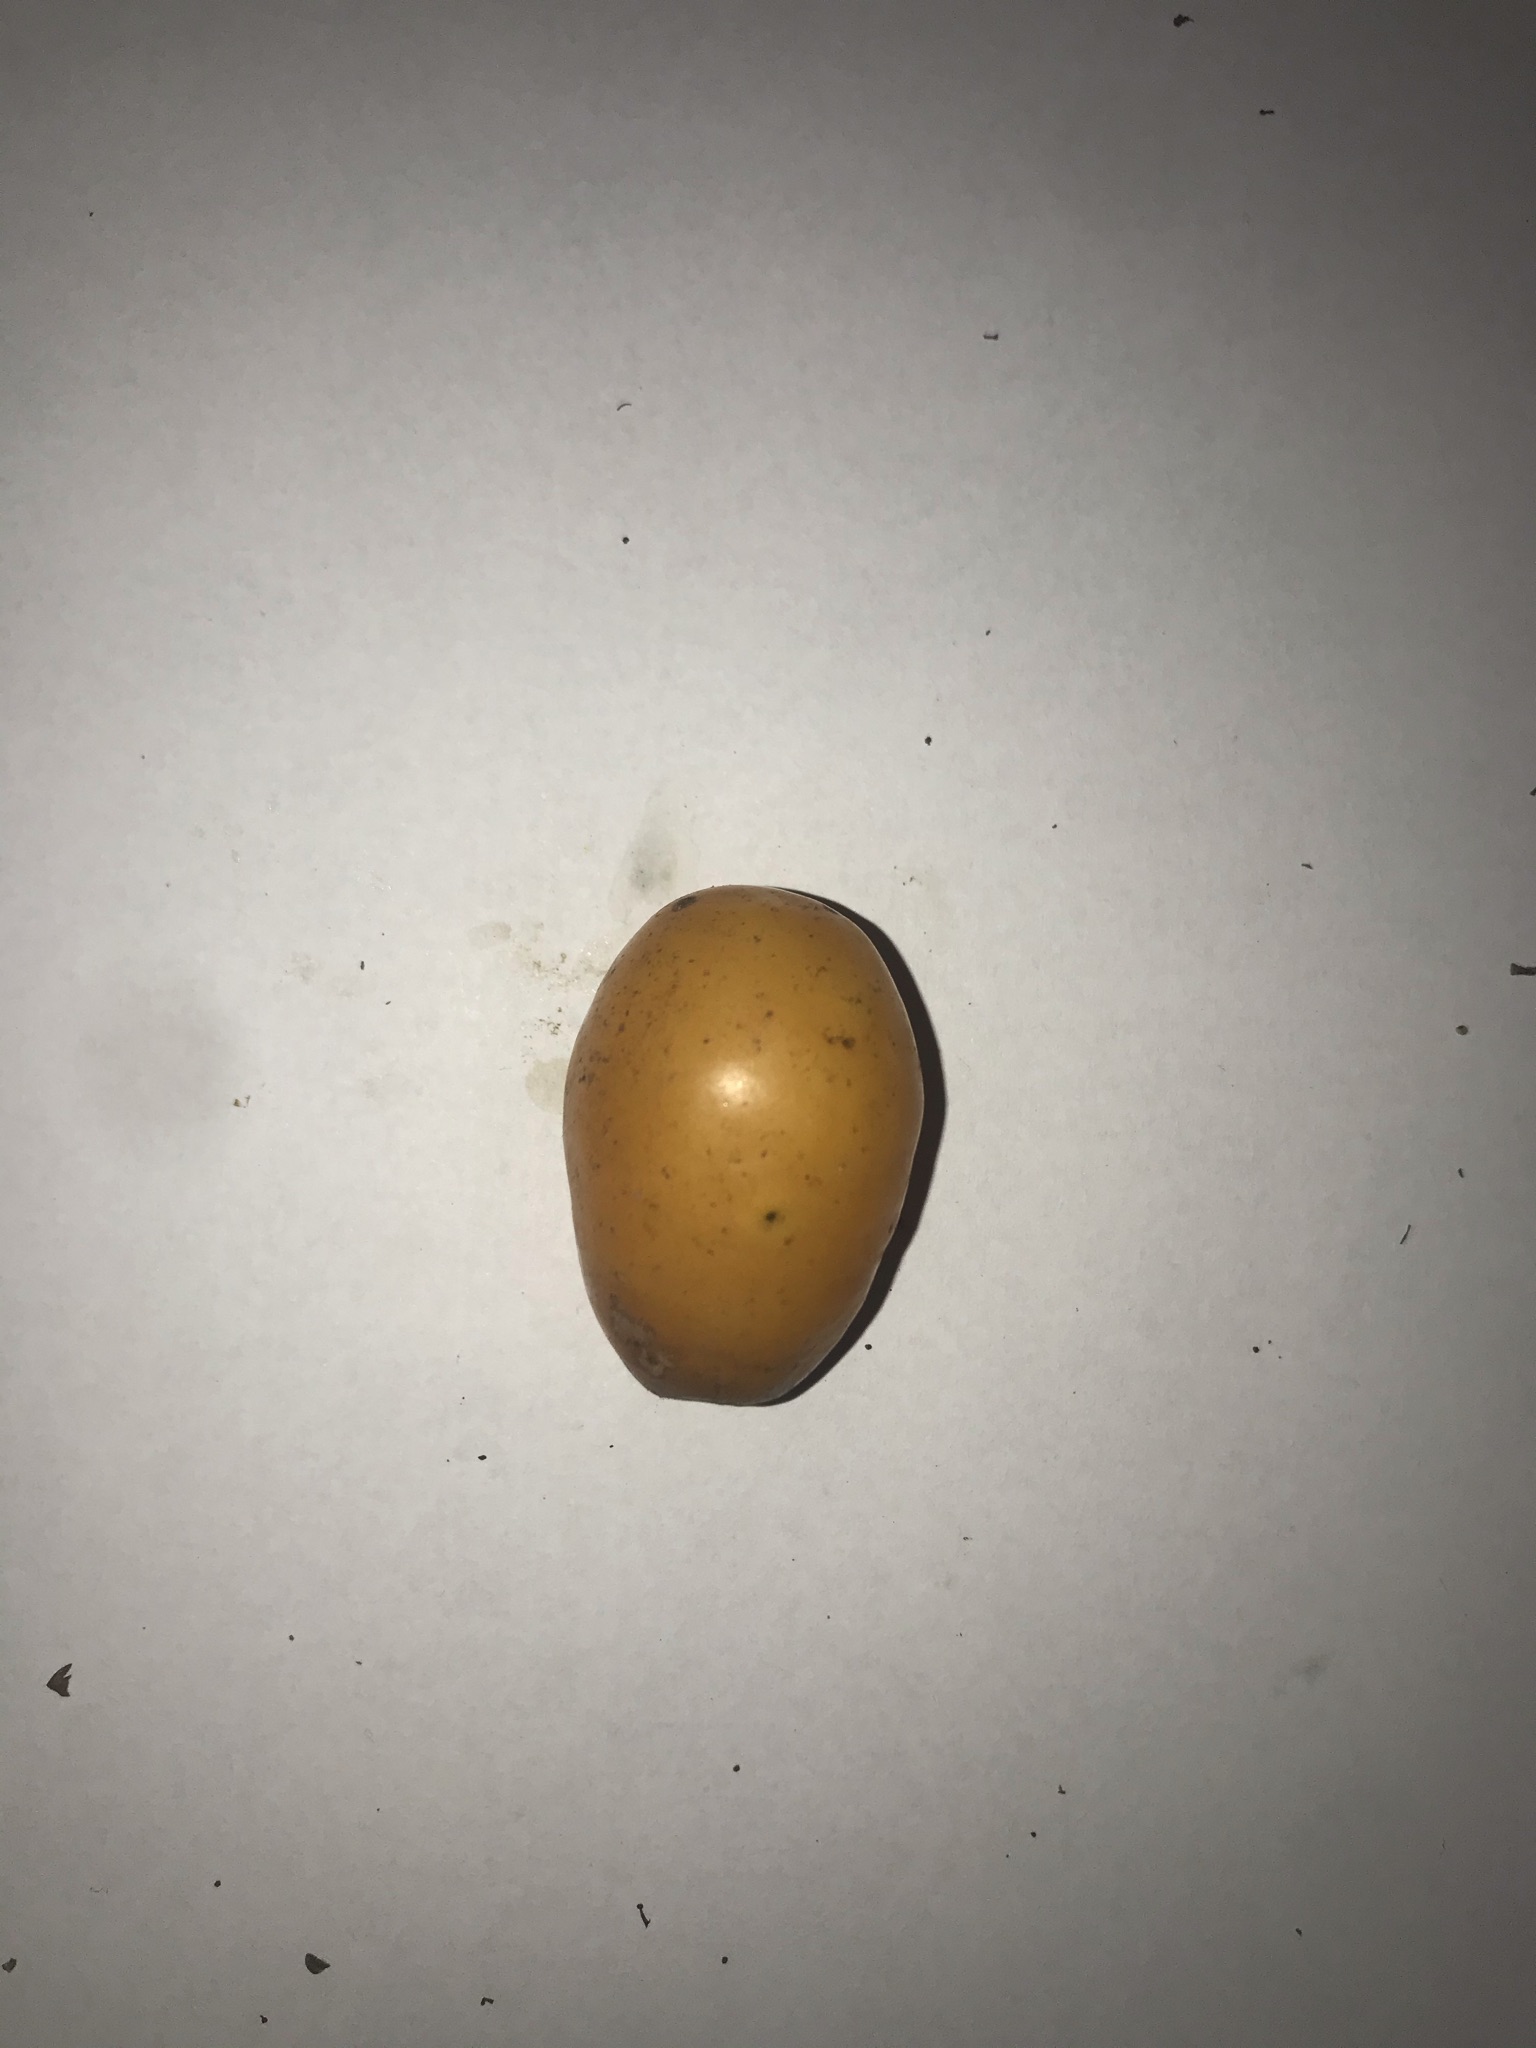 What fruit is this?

siriguela
